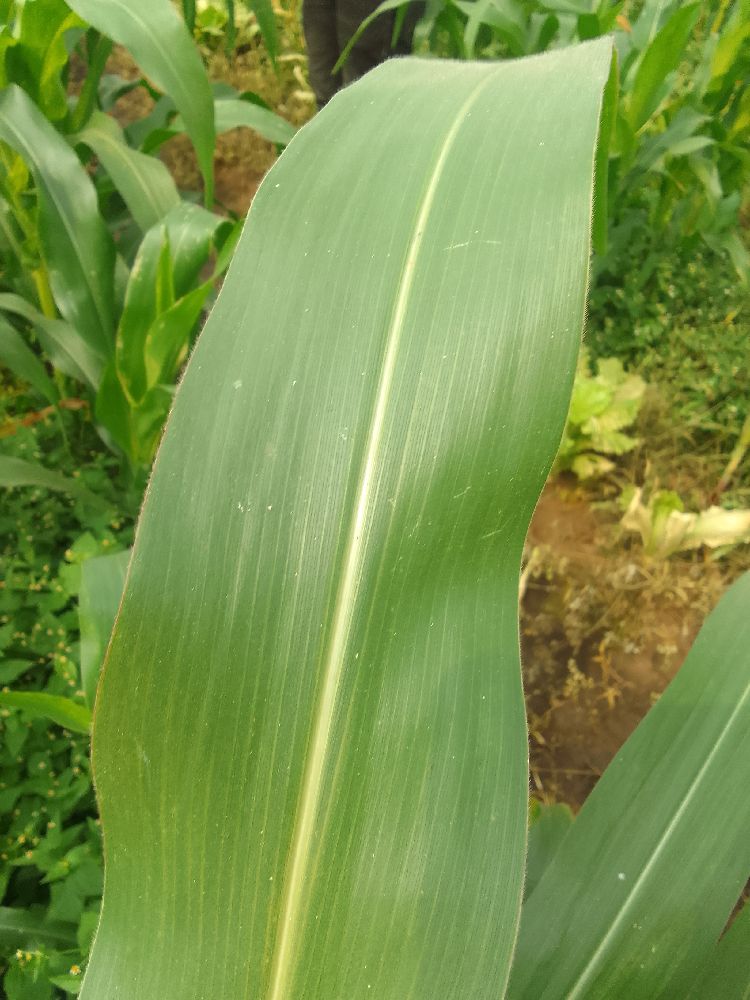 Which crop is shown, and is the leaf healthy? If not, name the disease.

maize, healthy
